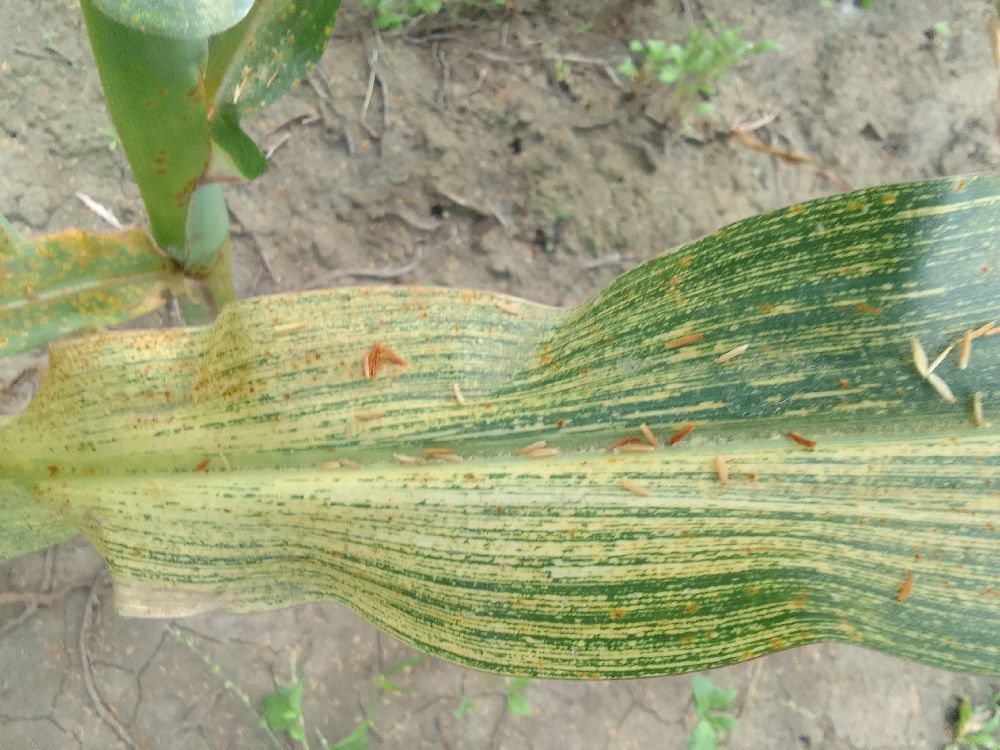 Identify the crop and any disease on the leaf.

maize, maize streak virus
